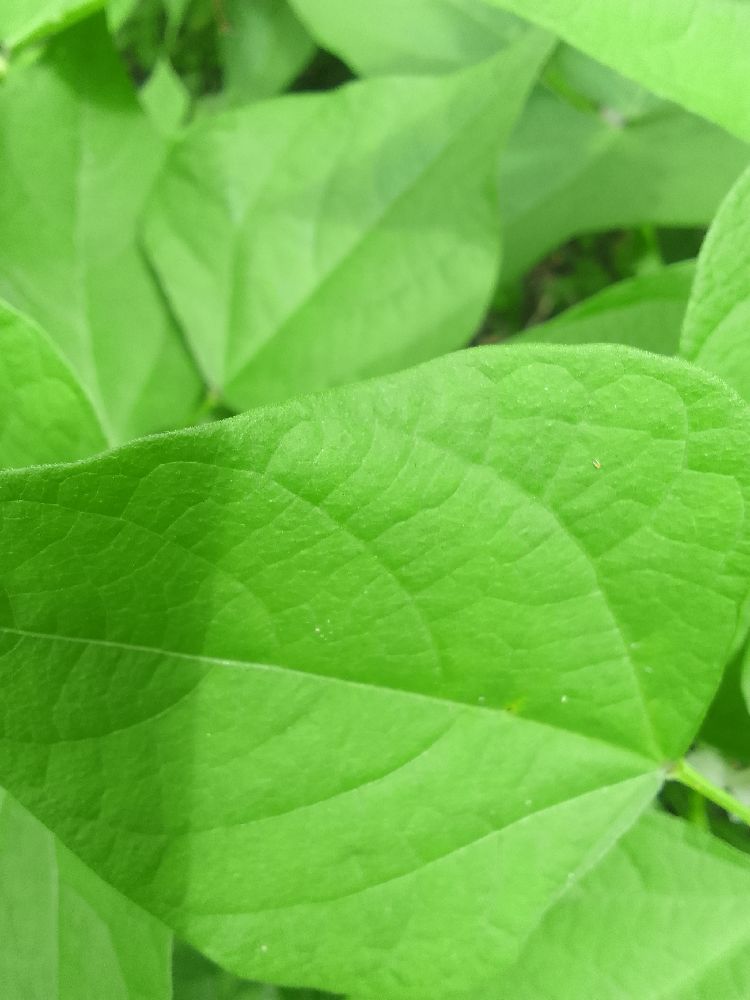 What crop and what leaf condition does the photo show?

common bean, healthy
